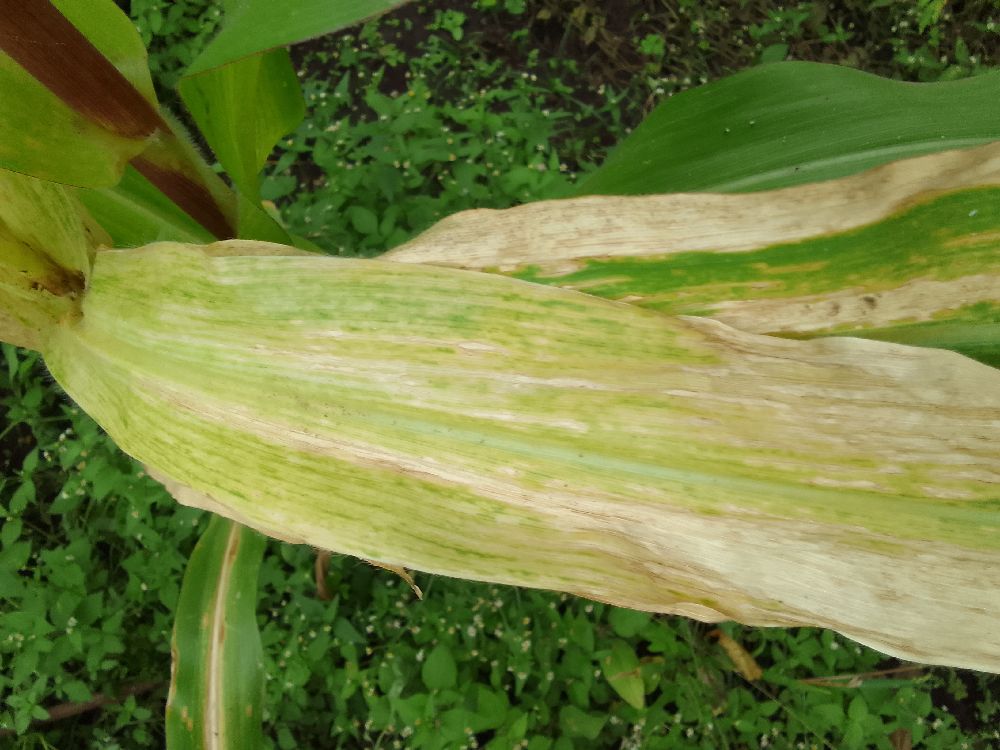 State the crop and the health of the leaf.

maize, healthy
